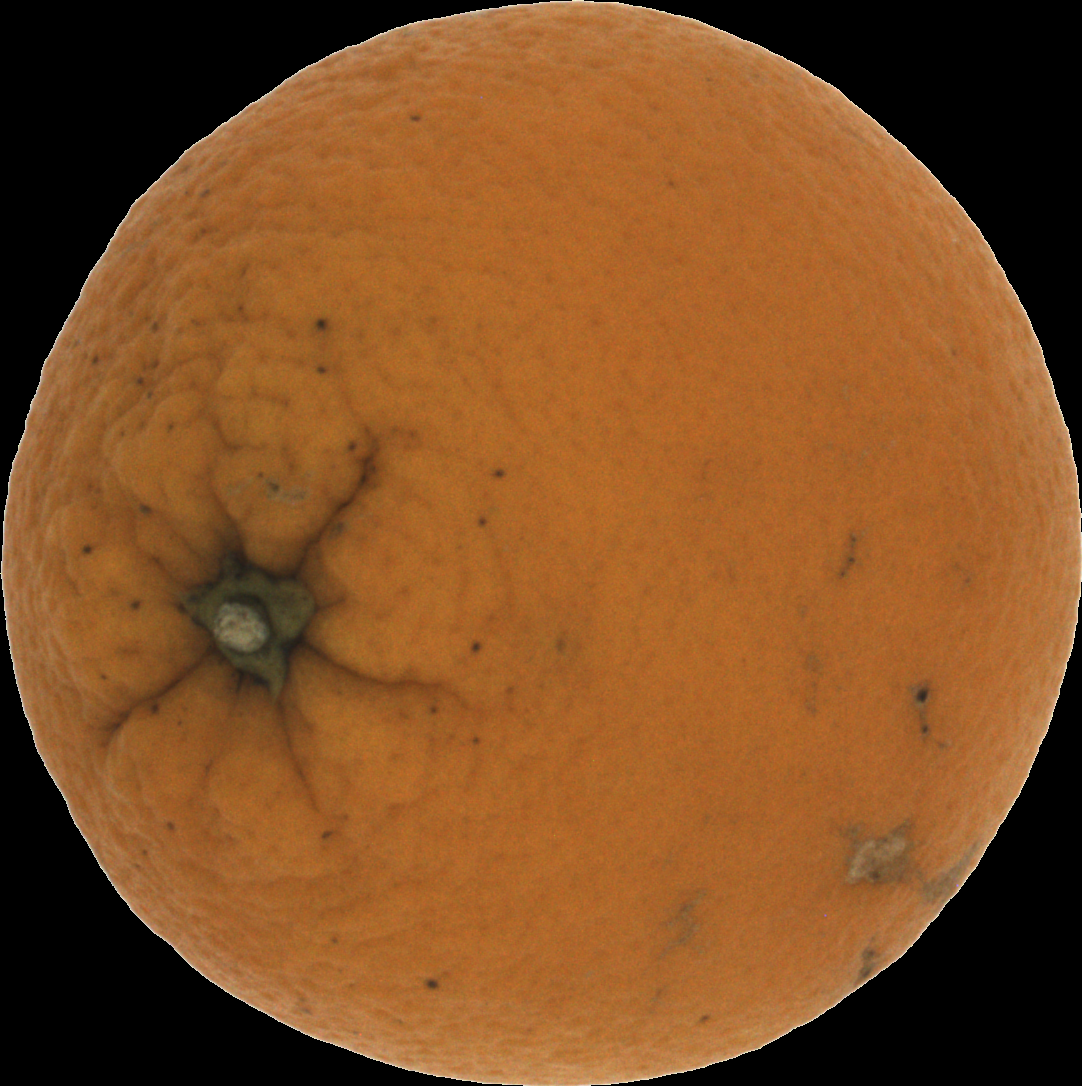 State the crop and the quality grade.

orange, bad
